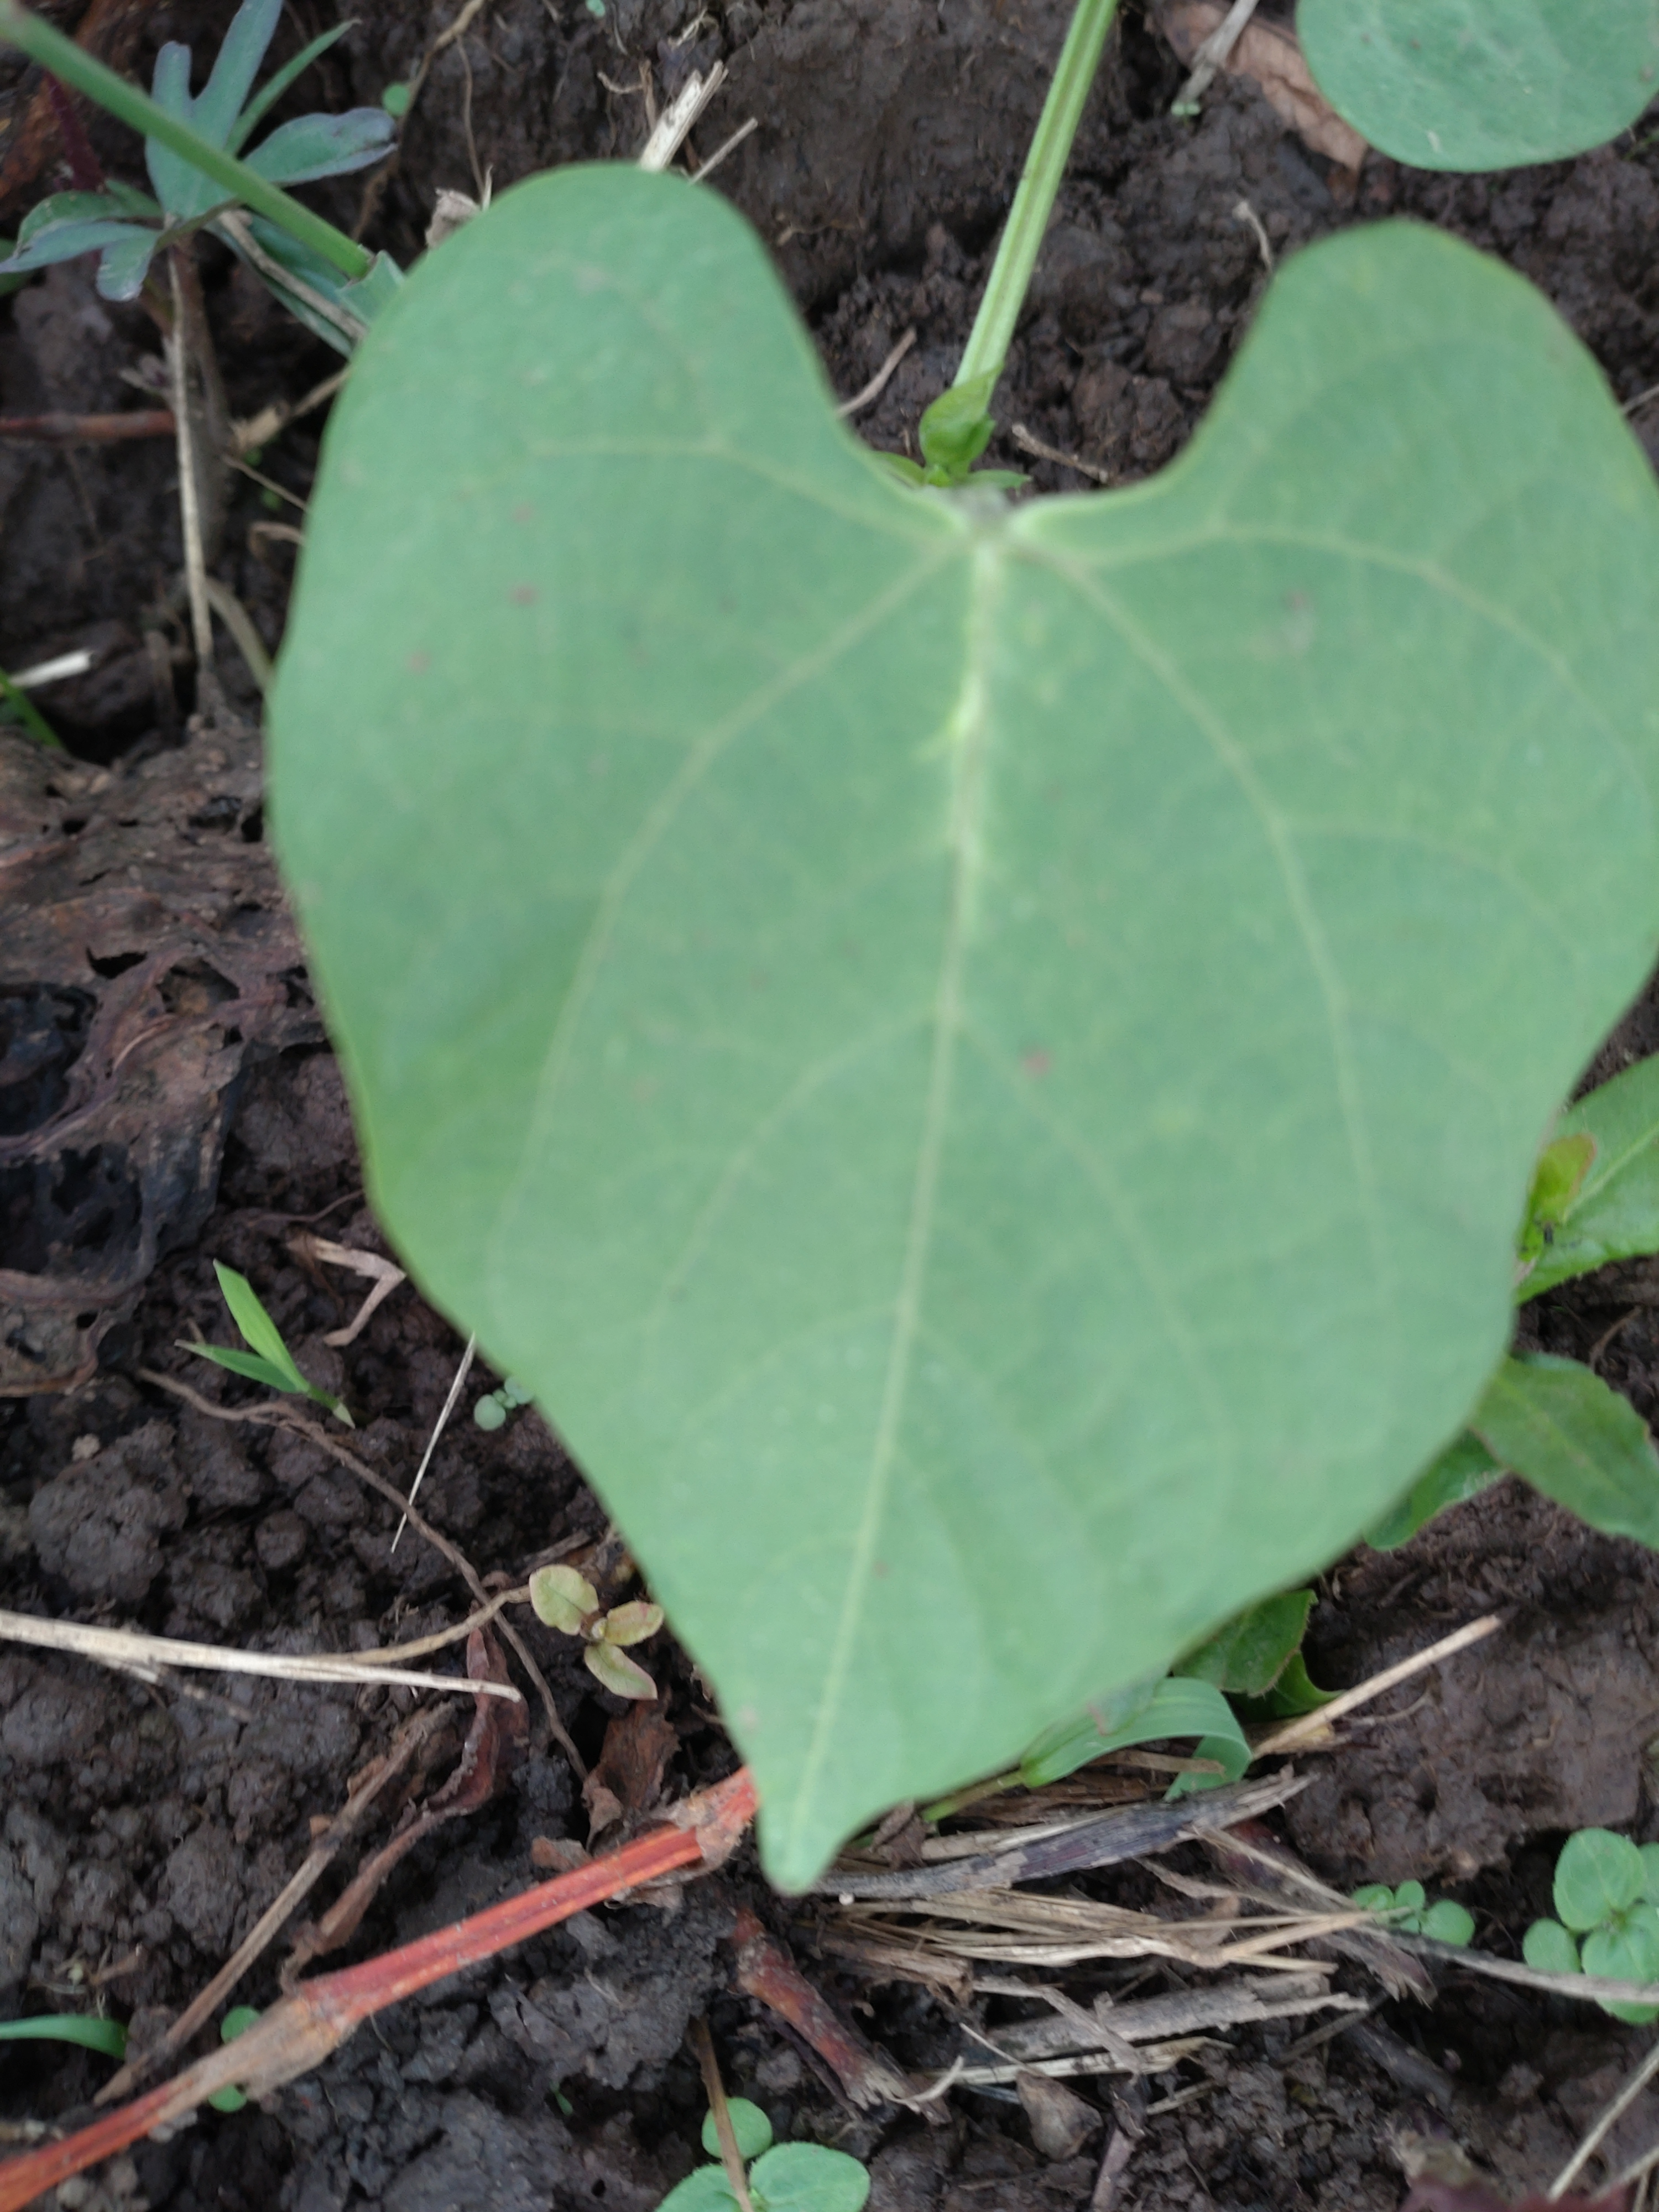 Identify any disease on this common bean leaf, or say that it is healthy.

healthy
